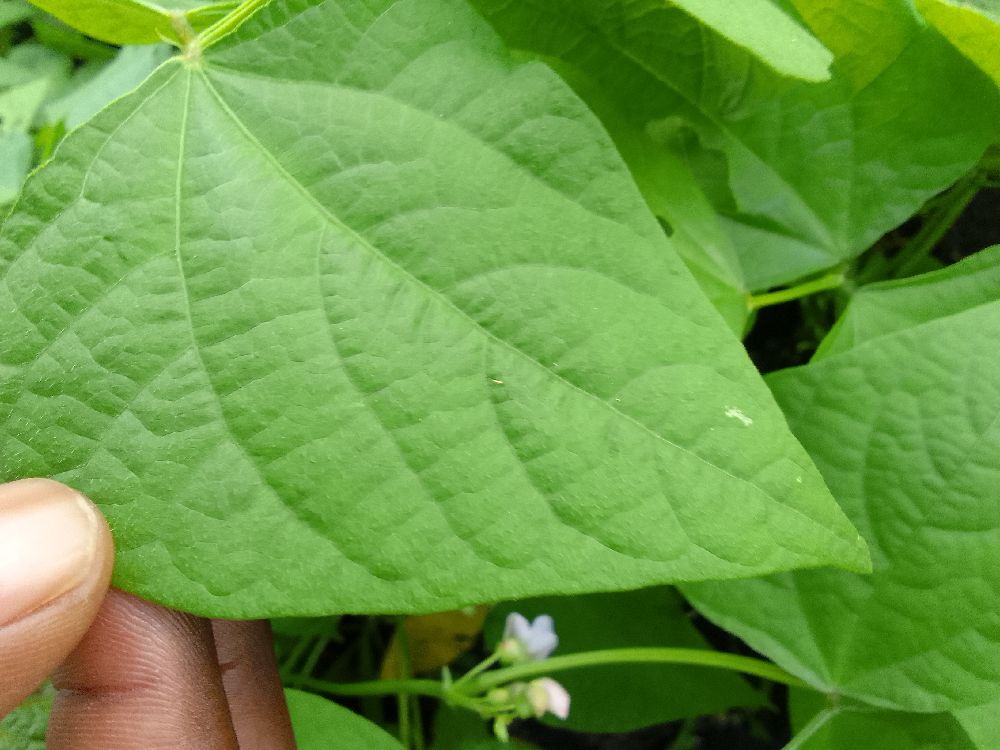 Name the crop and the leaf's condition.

common bean, healthy
